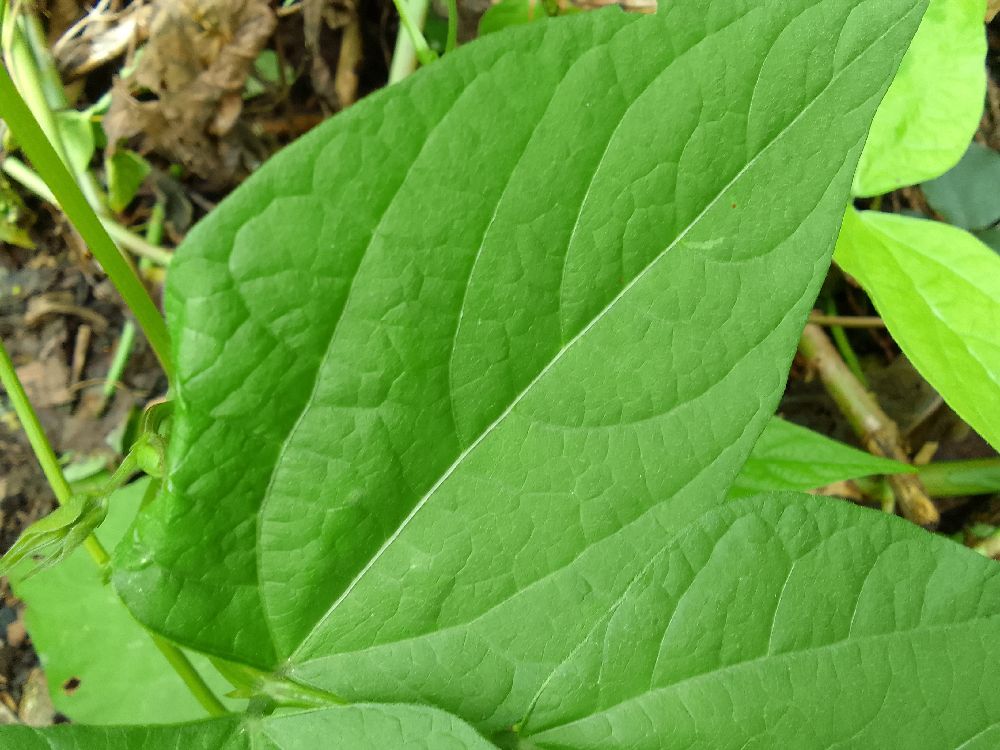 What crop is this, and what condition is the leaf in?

common bean, healthy
